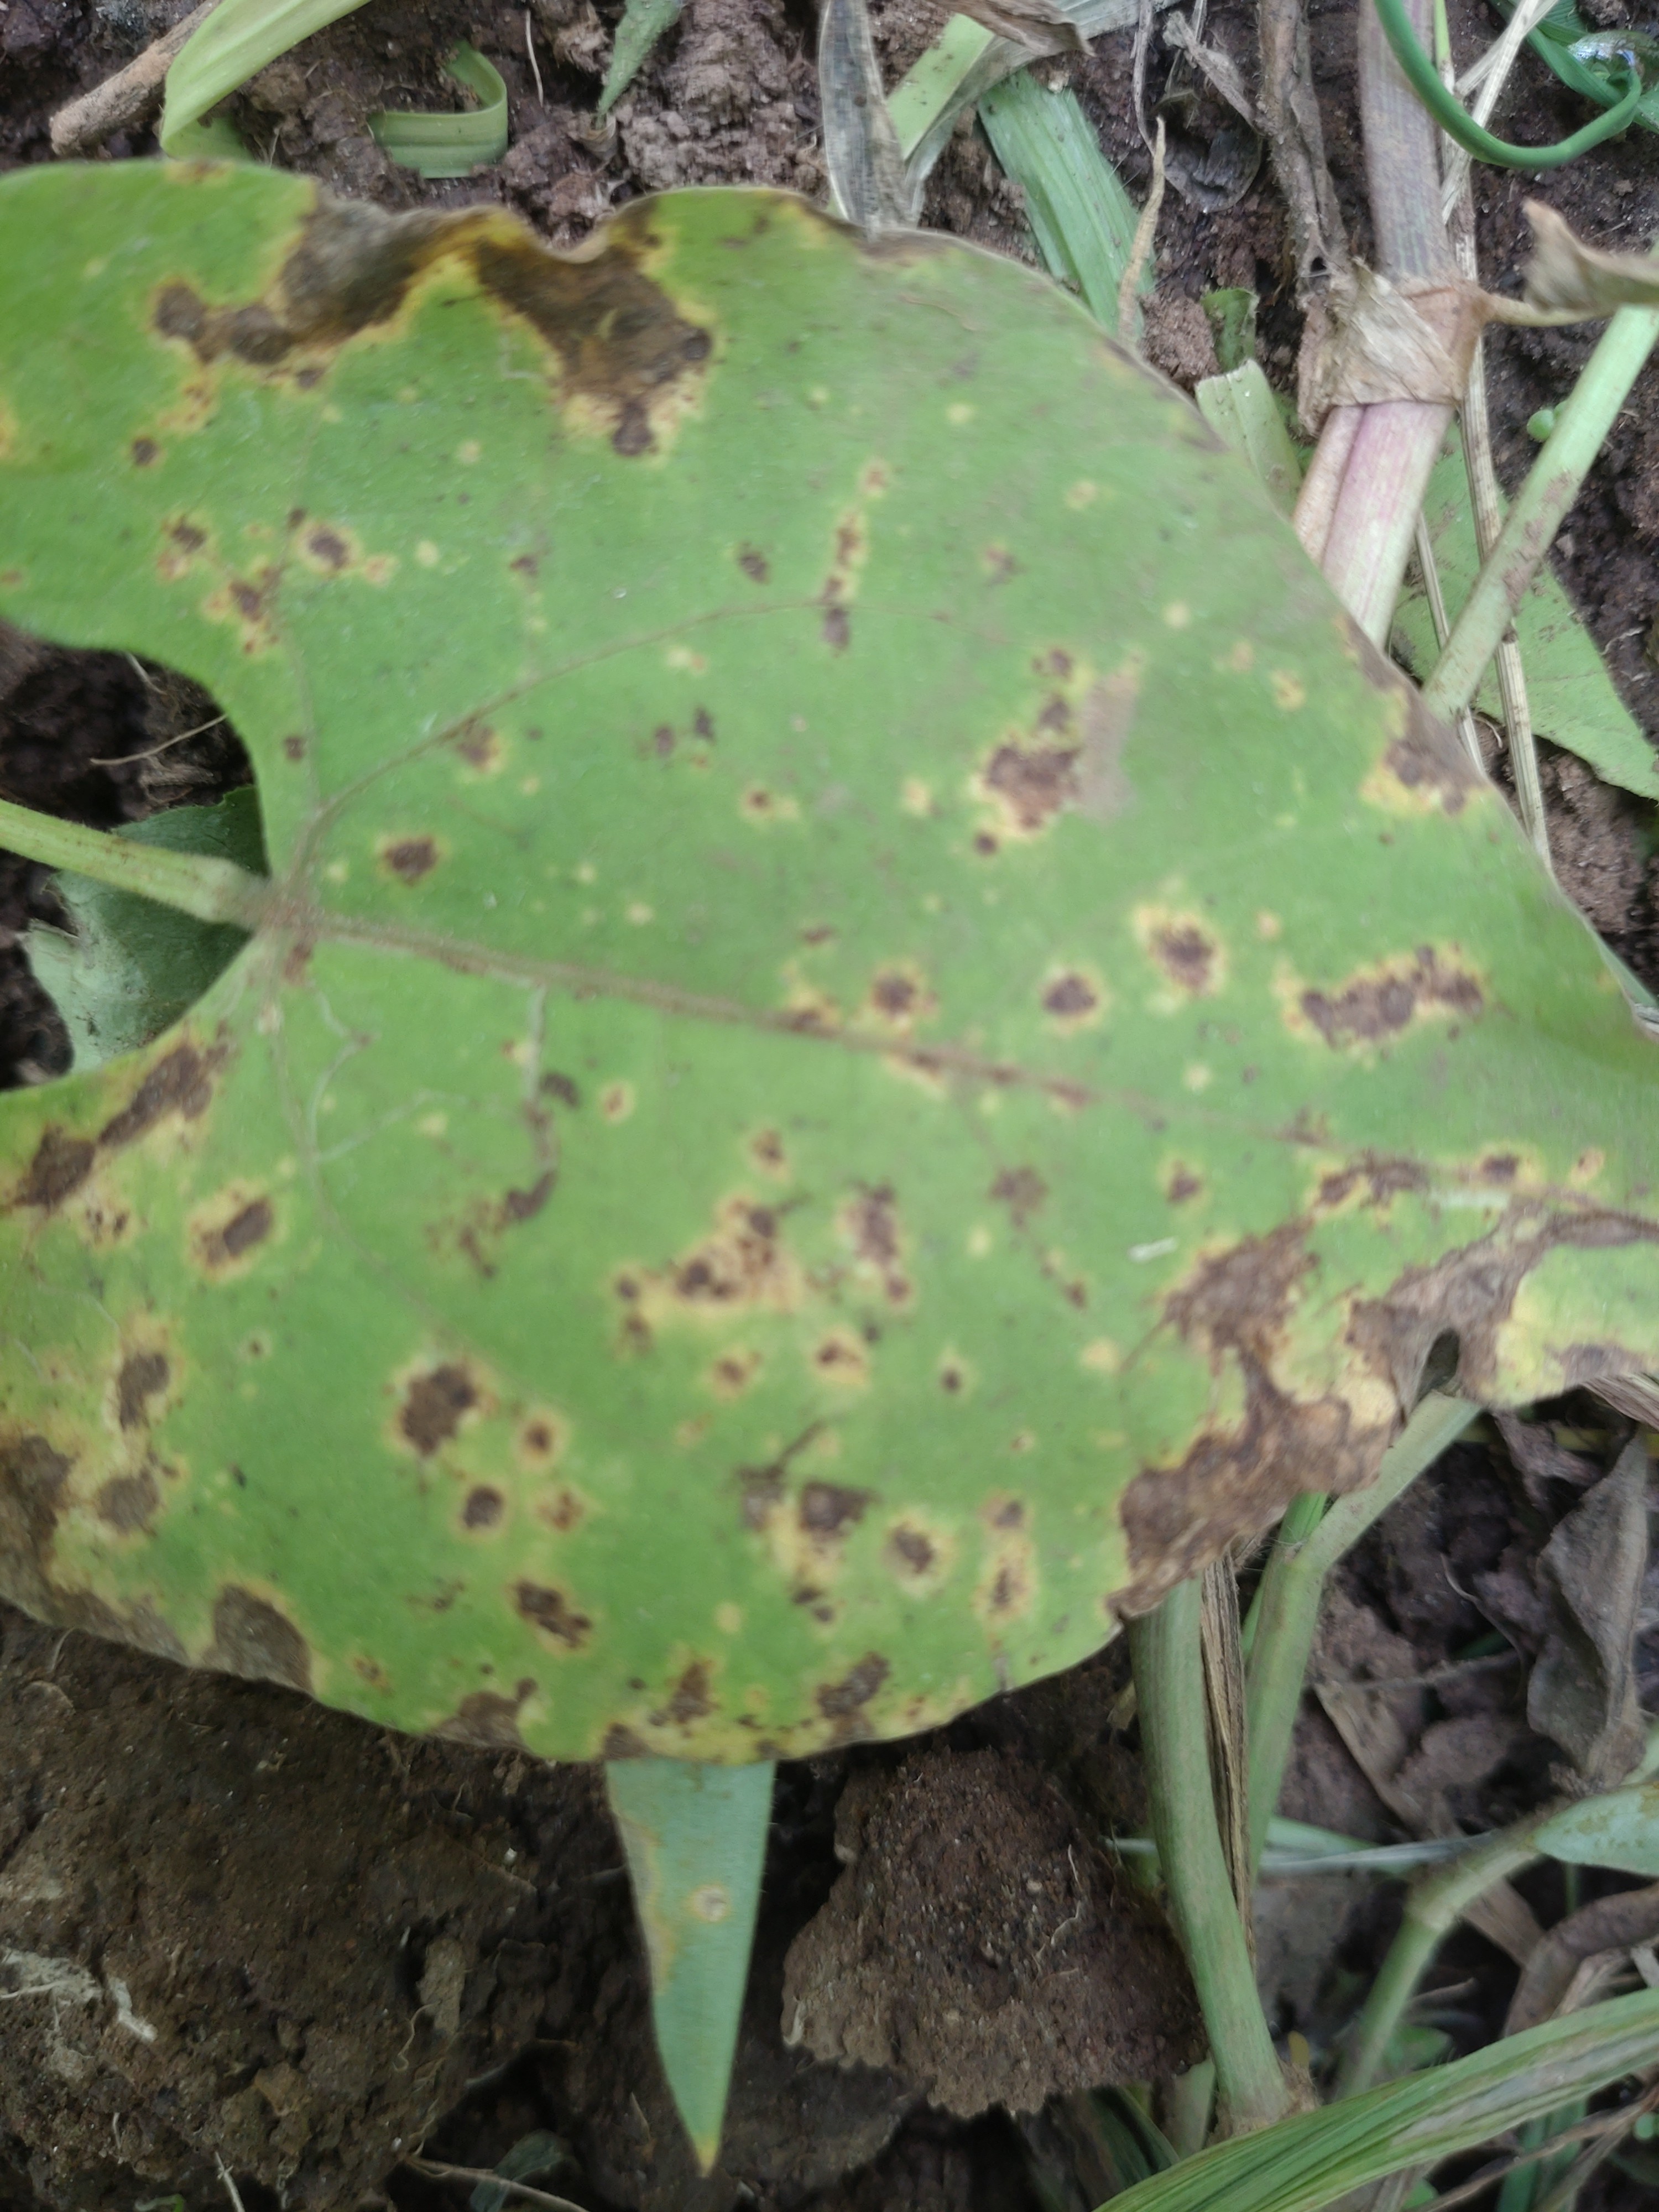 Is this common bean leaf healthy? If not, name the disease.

rust
